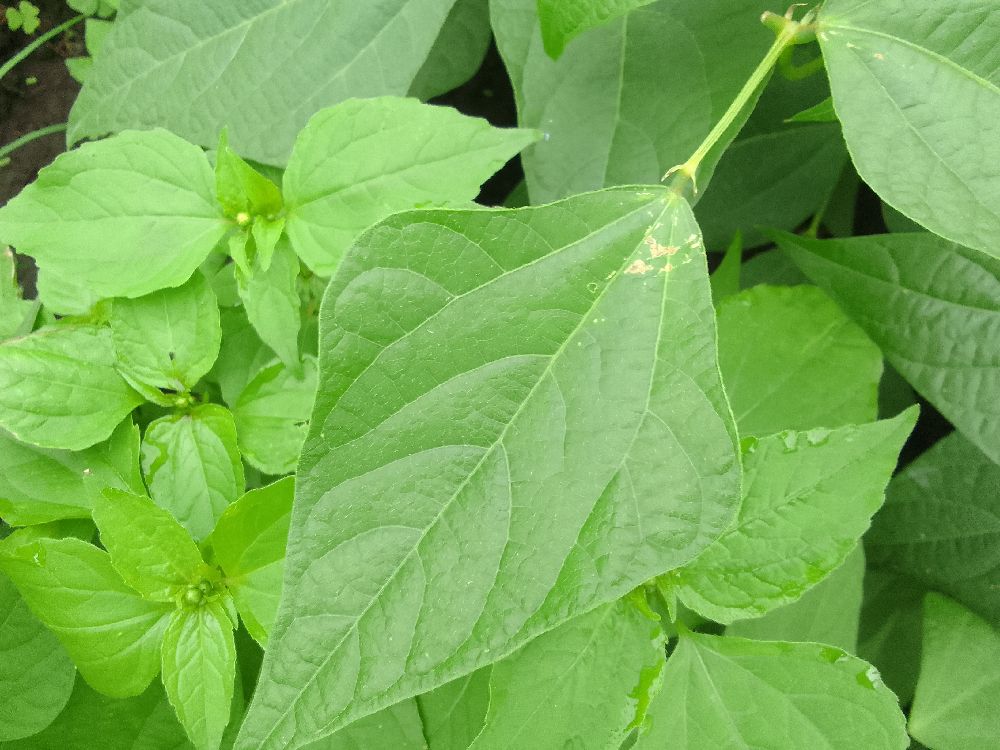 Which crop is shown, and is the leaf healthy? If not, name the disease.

common bean, healthy
